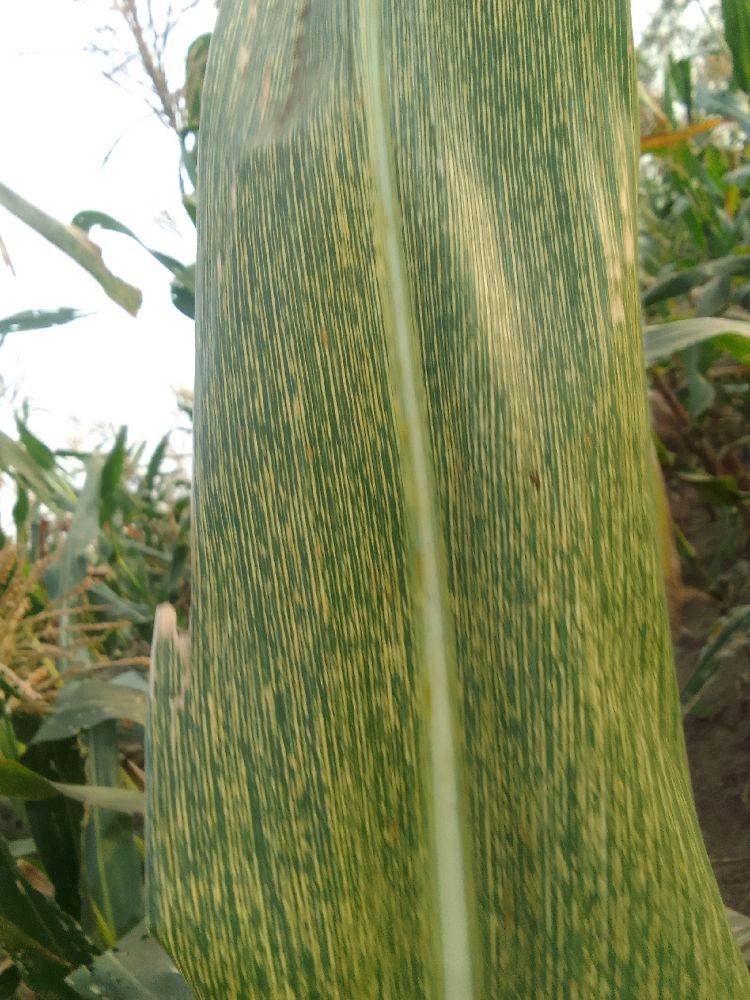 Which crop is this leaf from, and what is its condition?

maize, maize streak virus
